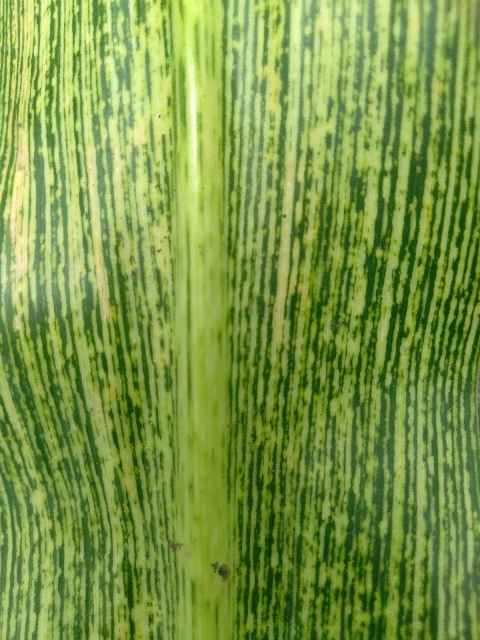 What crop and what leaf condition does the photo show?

maize, maize streak virus
